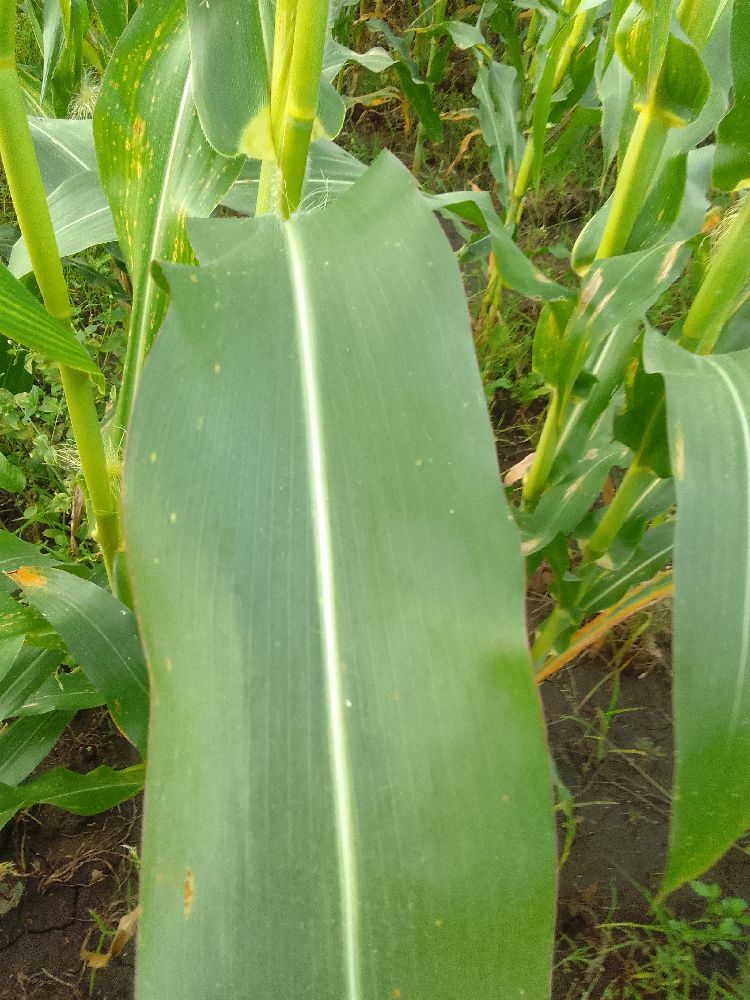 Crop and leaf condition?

maize, healthy
